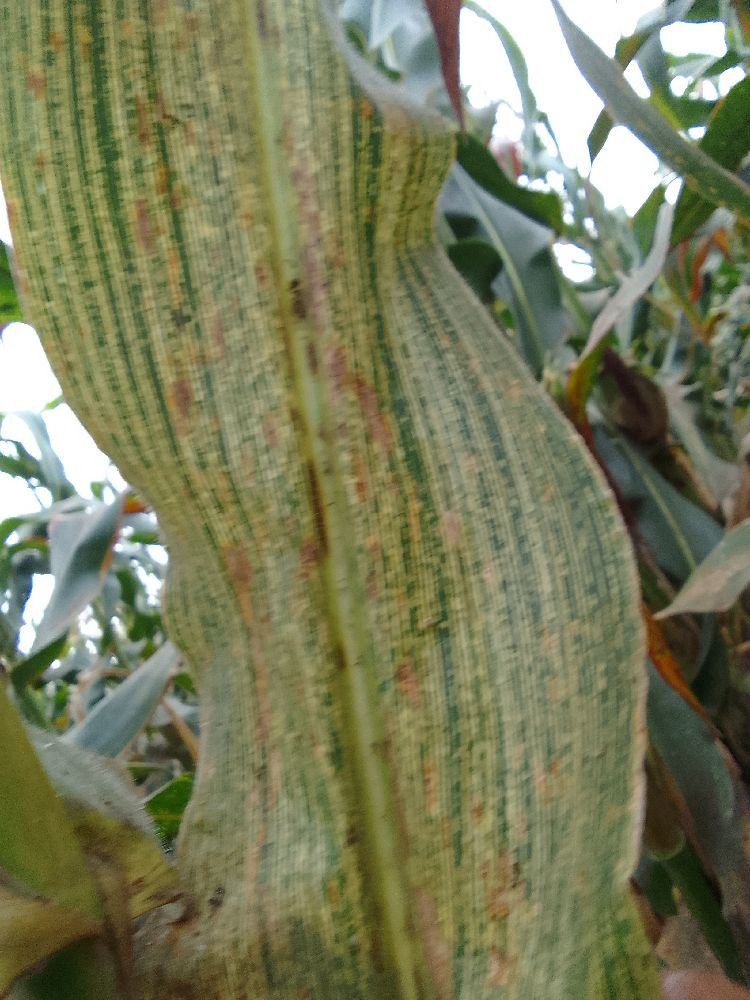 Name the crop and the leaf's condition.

maize, maize streak virus
